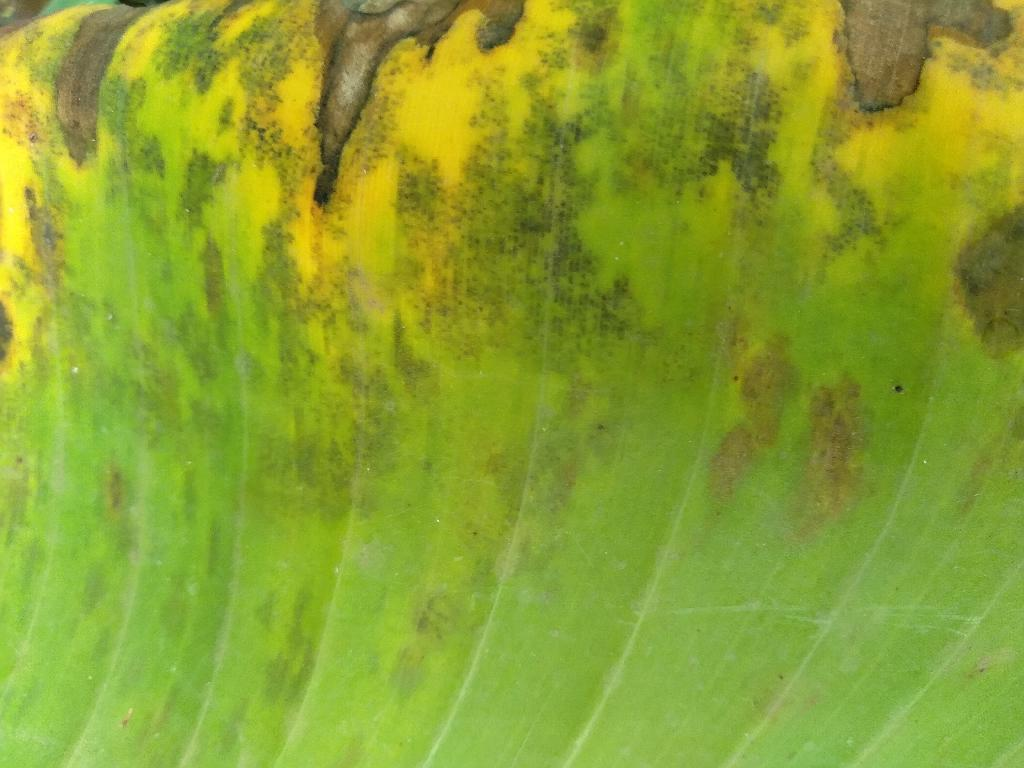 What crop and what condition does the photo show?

banana, black sigatoka
